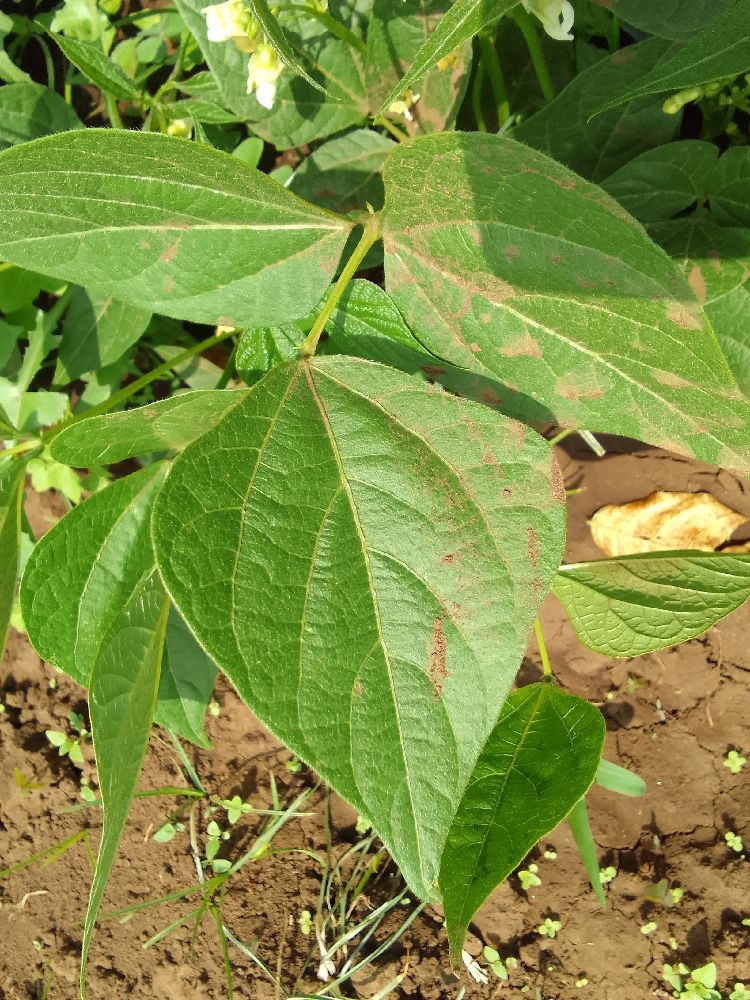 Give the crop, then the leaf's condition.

common bean, healthy
